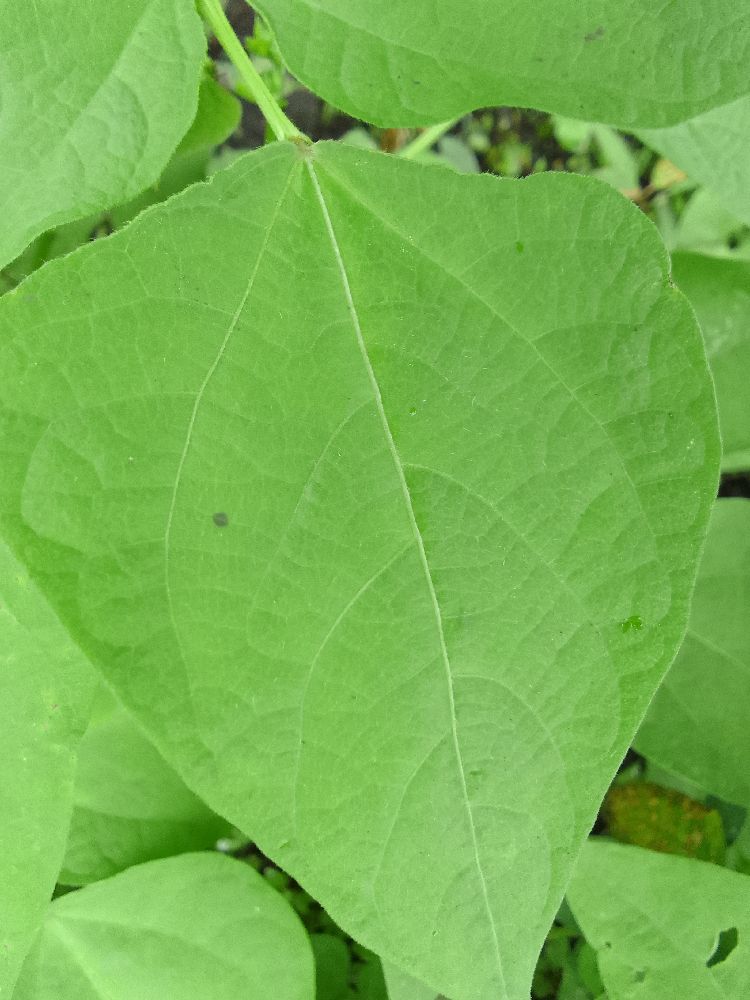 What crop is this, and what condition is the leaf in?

common bean, healthy
